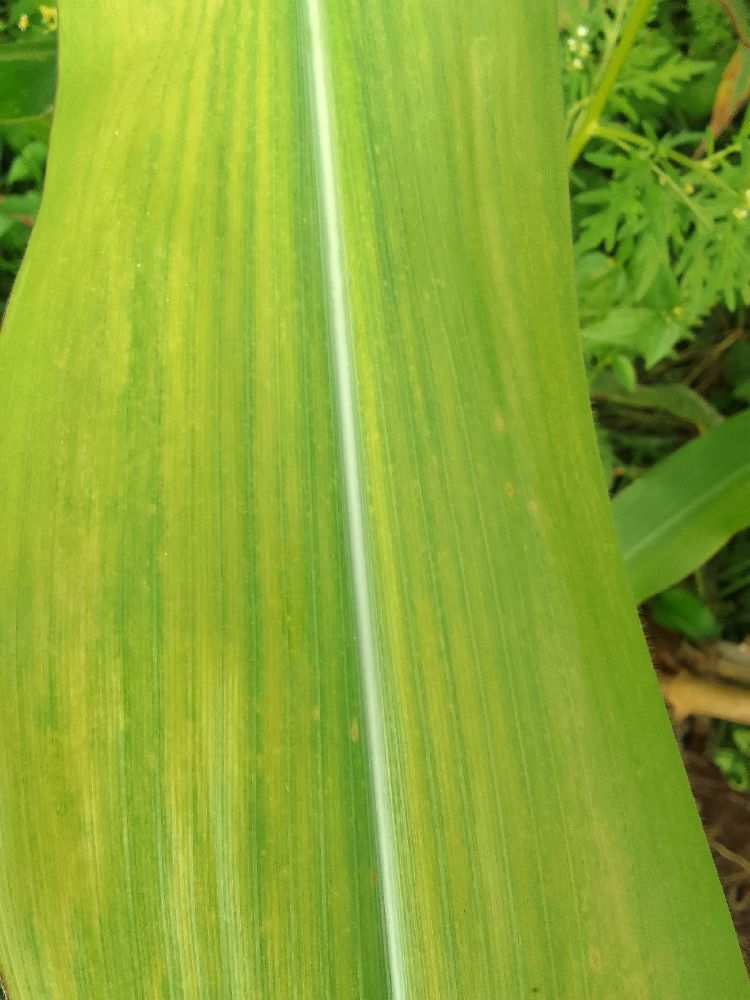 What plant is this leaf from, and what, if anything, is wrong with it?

maize, maize lethal necrosis
